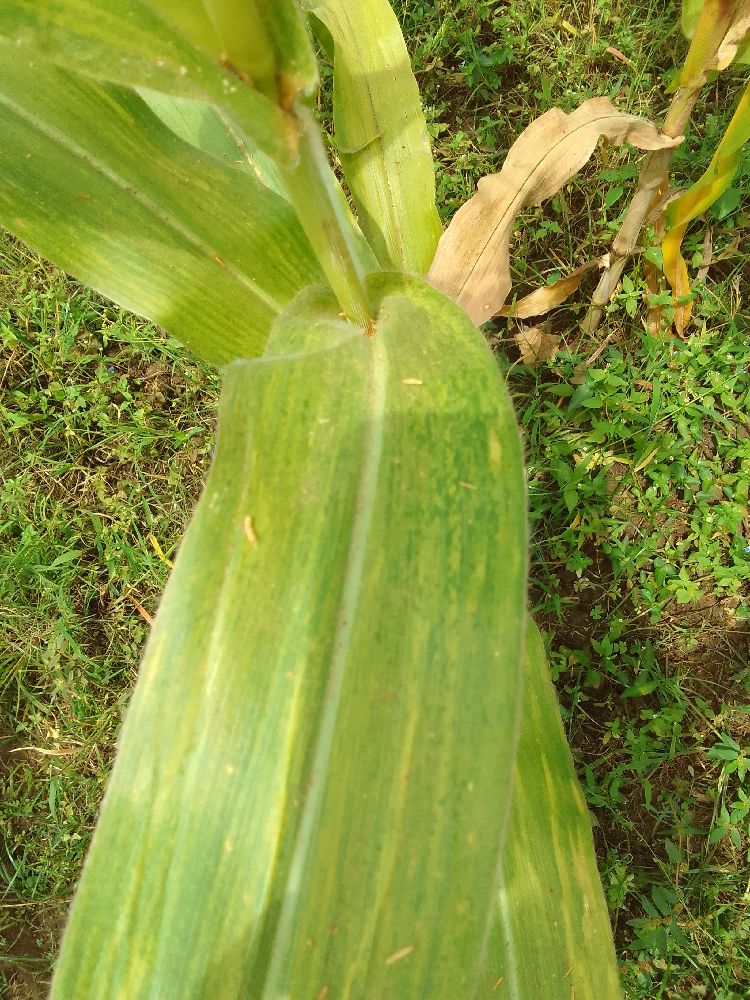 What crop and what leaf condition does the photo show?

maize, maize lethal necrosis
